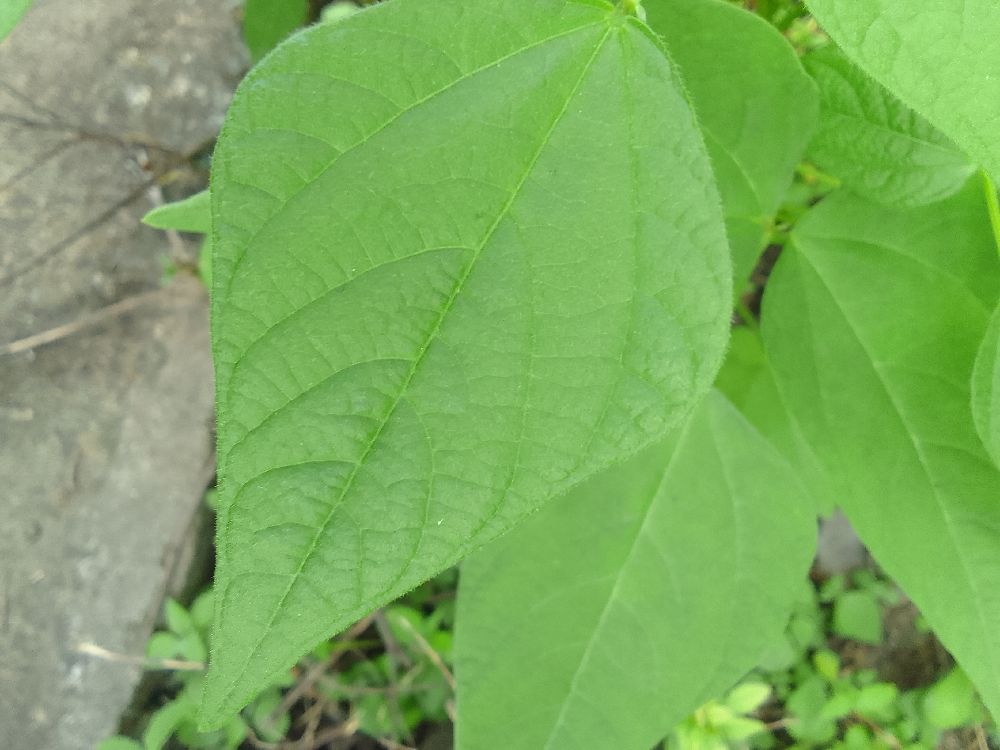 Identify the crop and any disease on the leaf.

common bean, healthy
